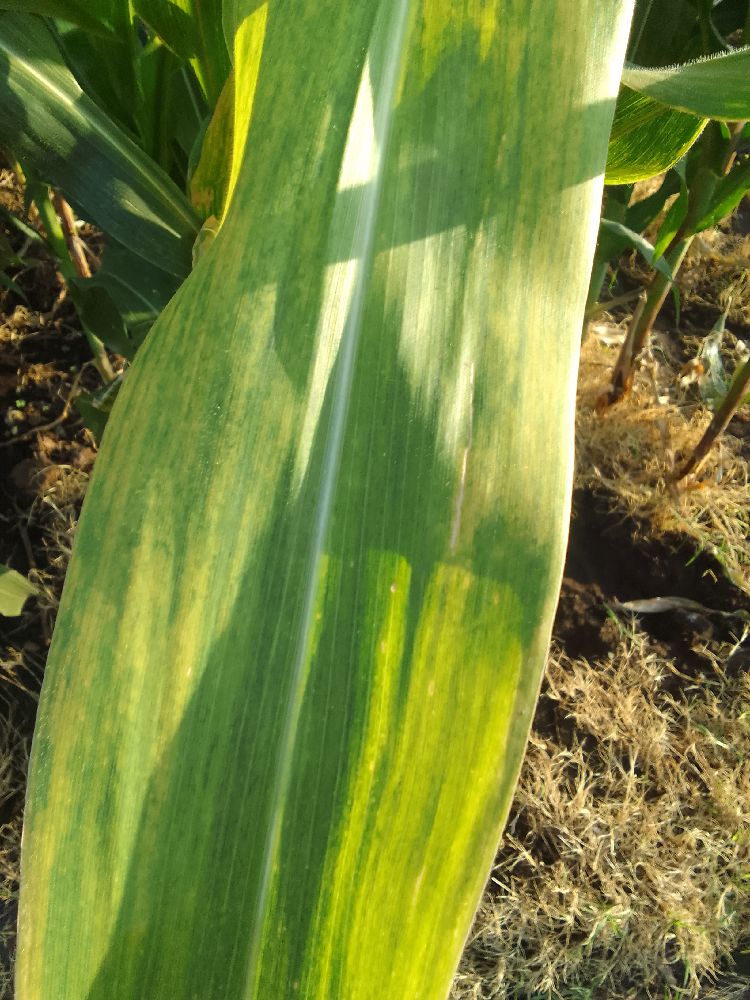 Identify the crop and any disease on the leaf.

maize, maize lethal necrosis
